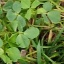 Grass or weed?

unstructured weed
